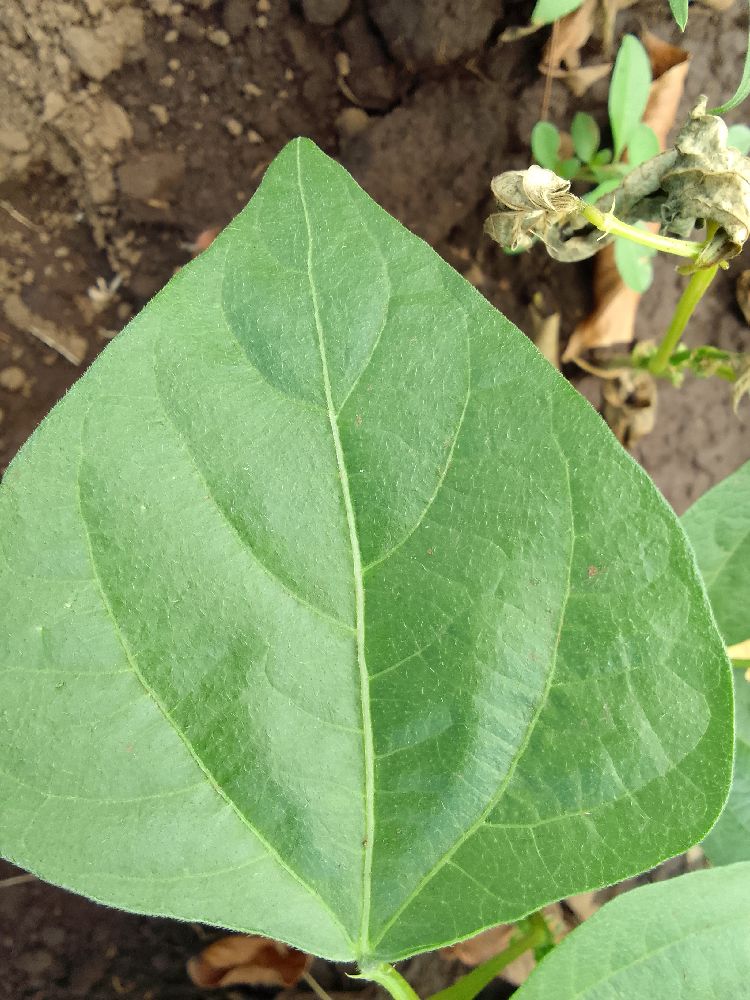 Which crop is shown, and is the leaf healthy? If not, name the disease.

common bean, healthy
